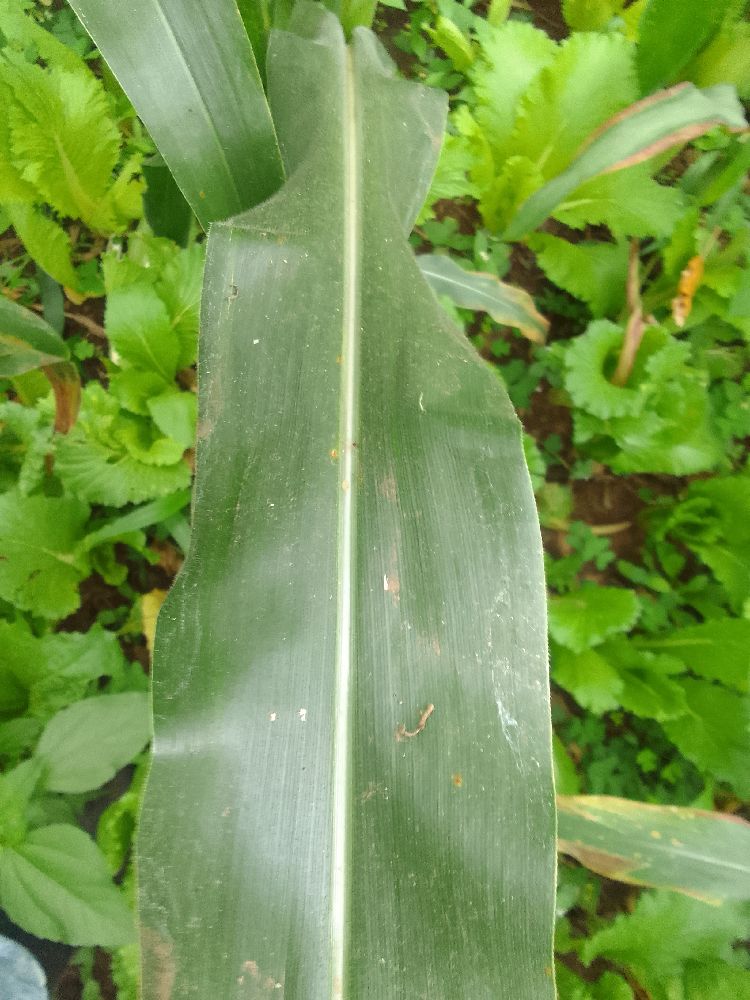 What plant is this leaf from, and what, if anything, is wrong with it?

maize, healthy
